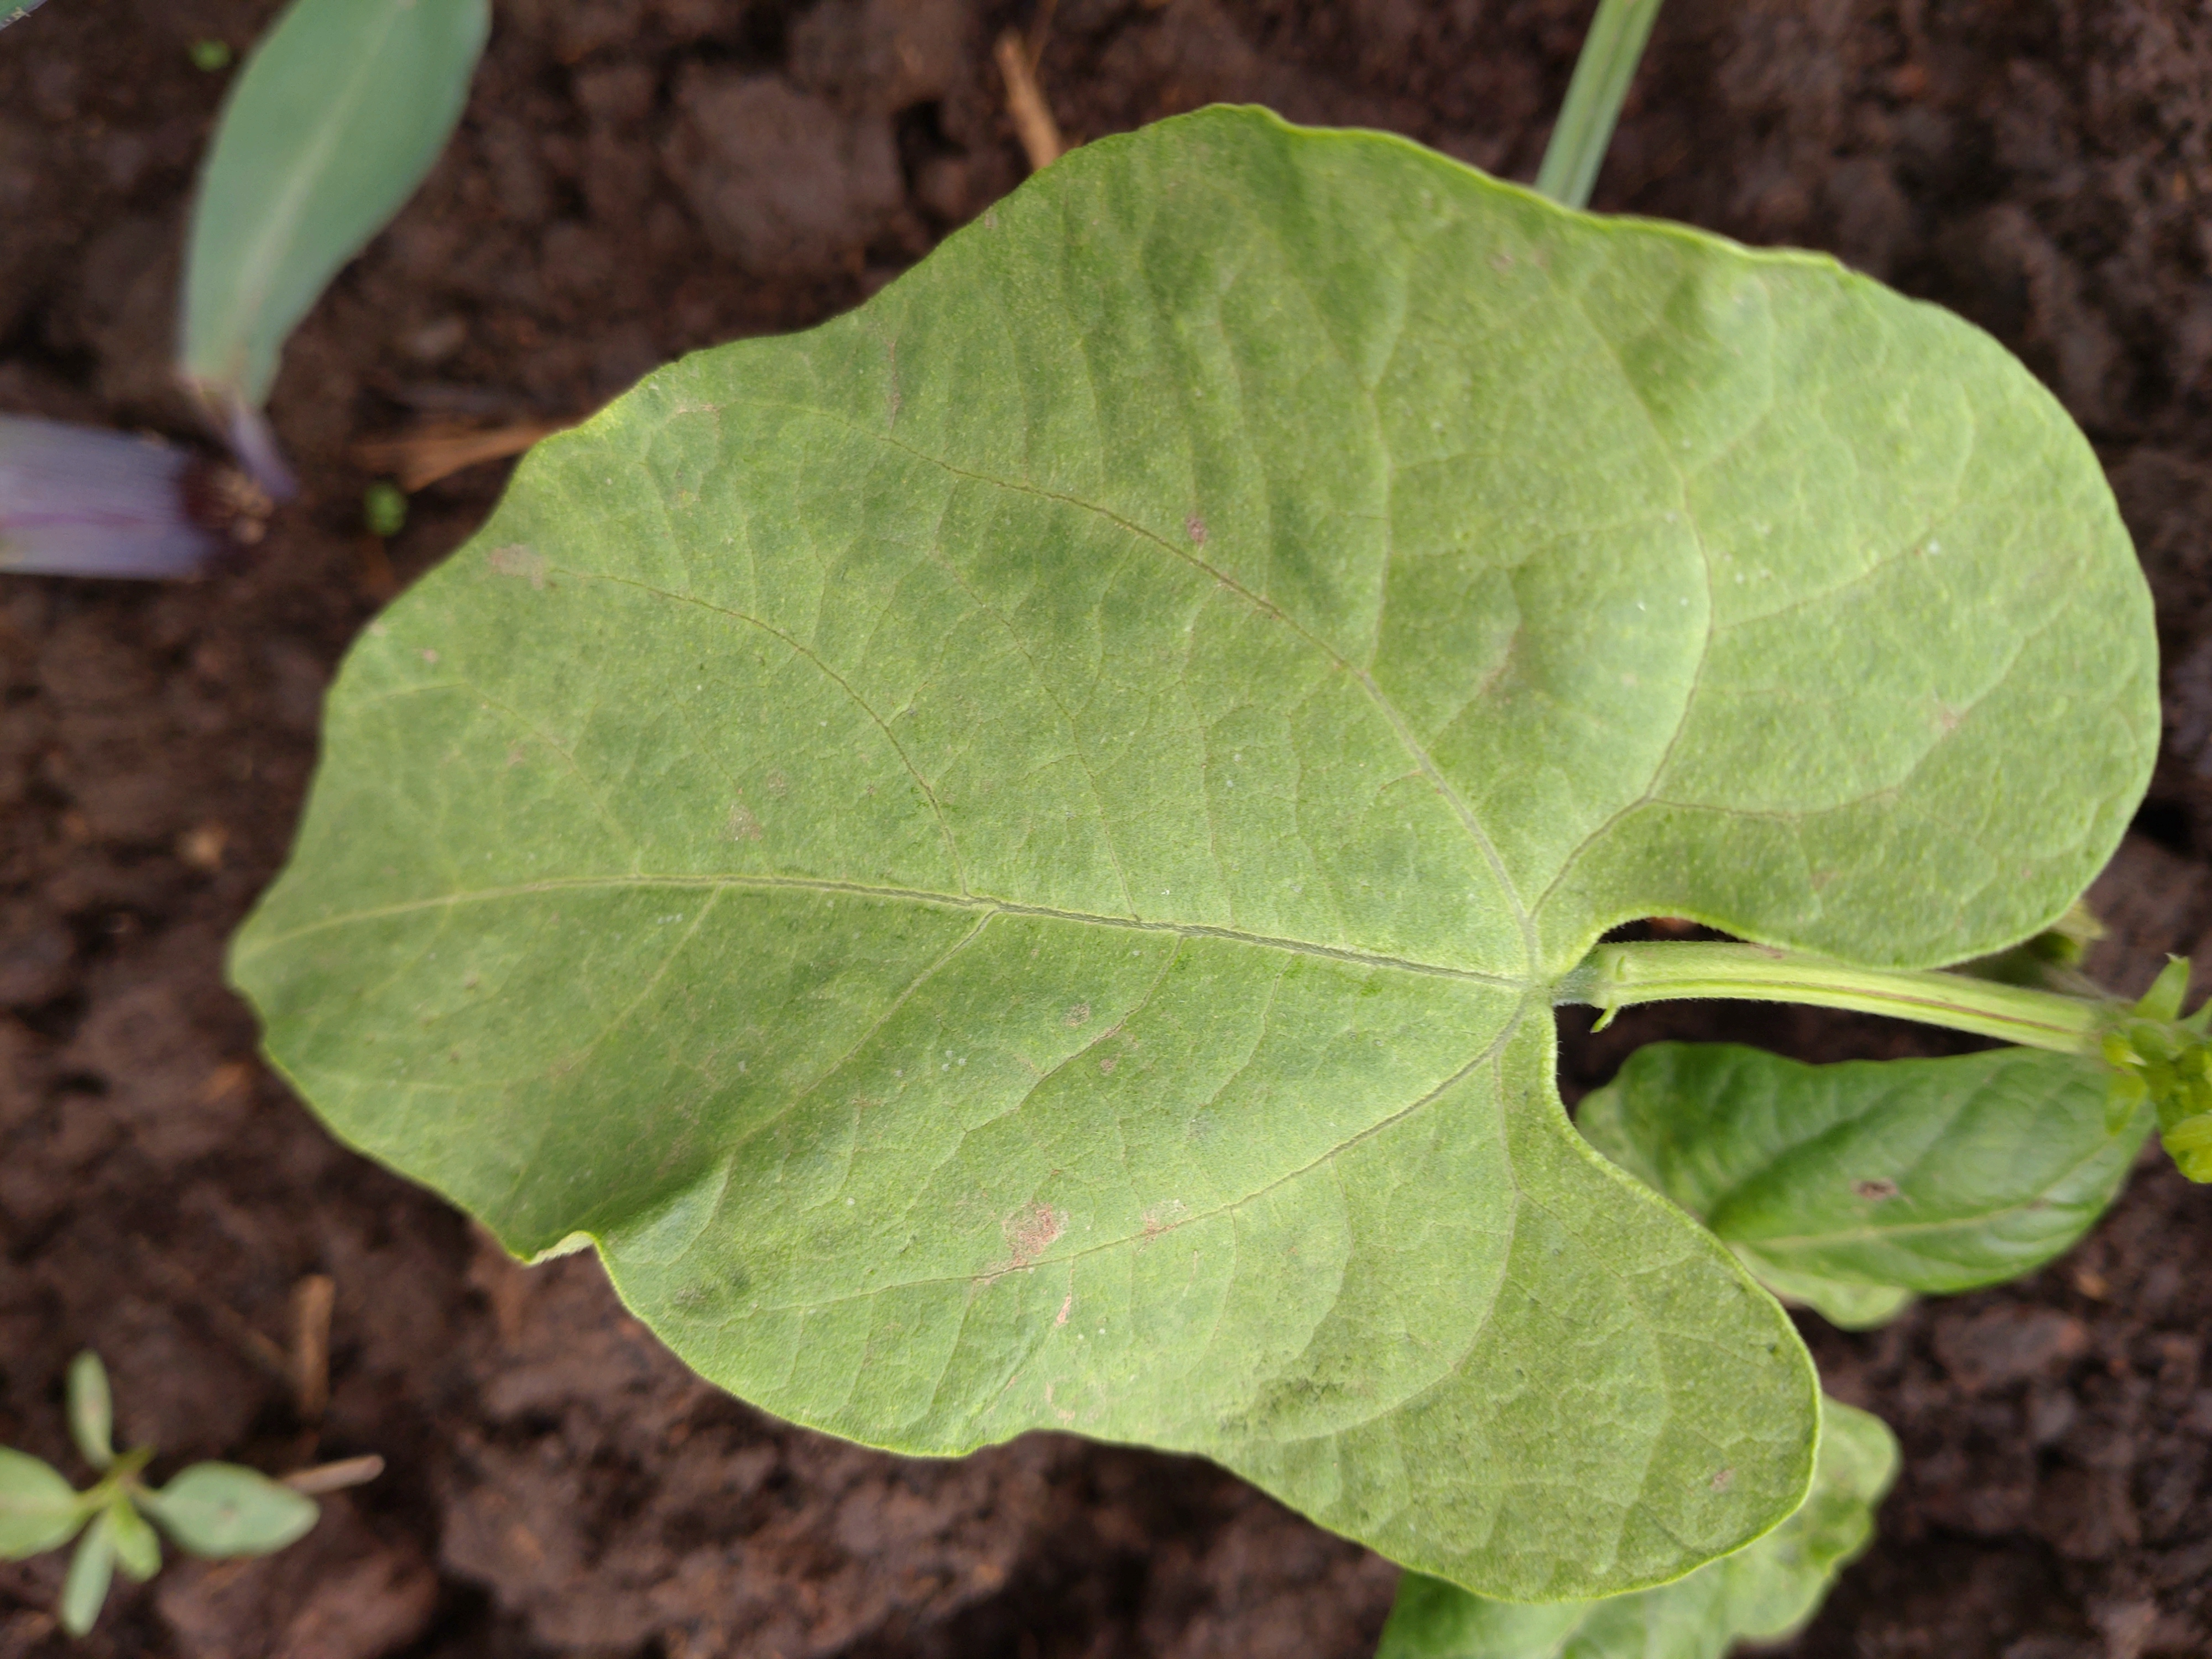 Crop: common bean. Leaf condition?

healthy
